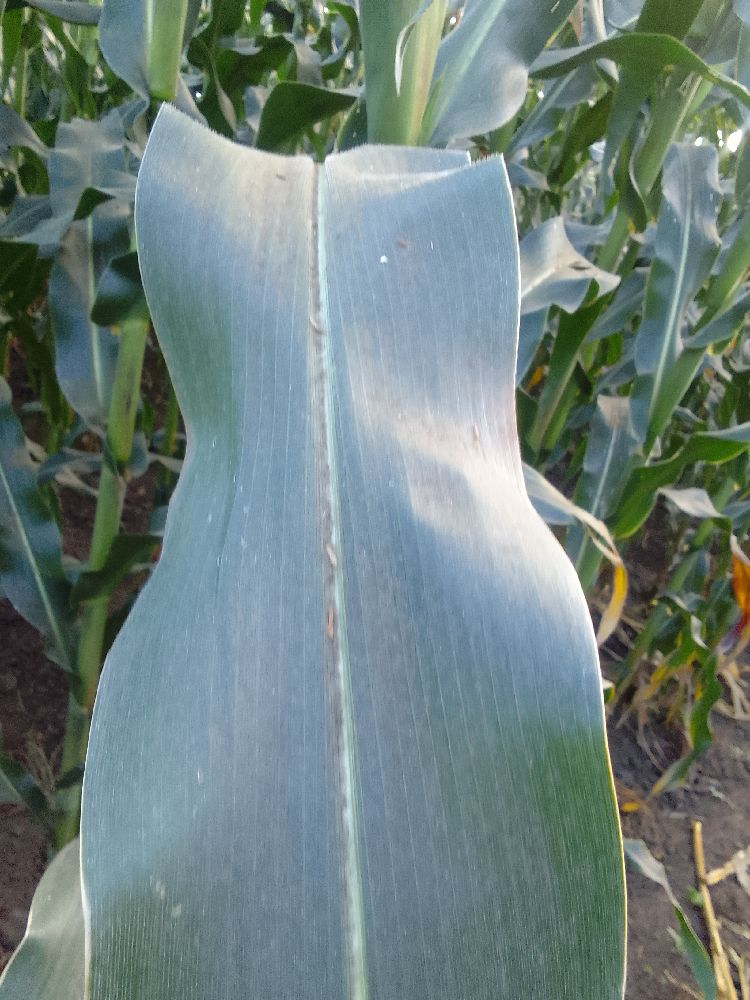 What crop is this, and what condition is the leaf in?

maize, healthy
